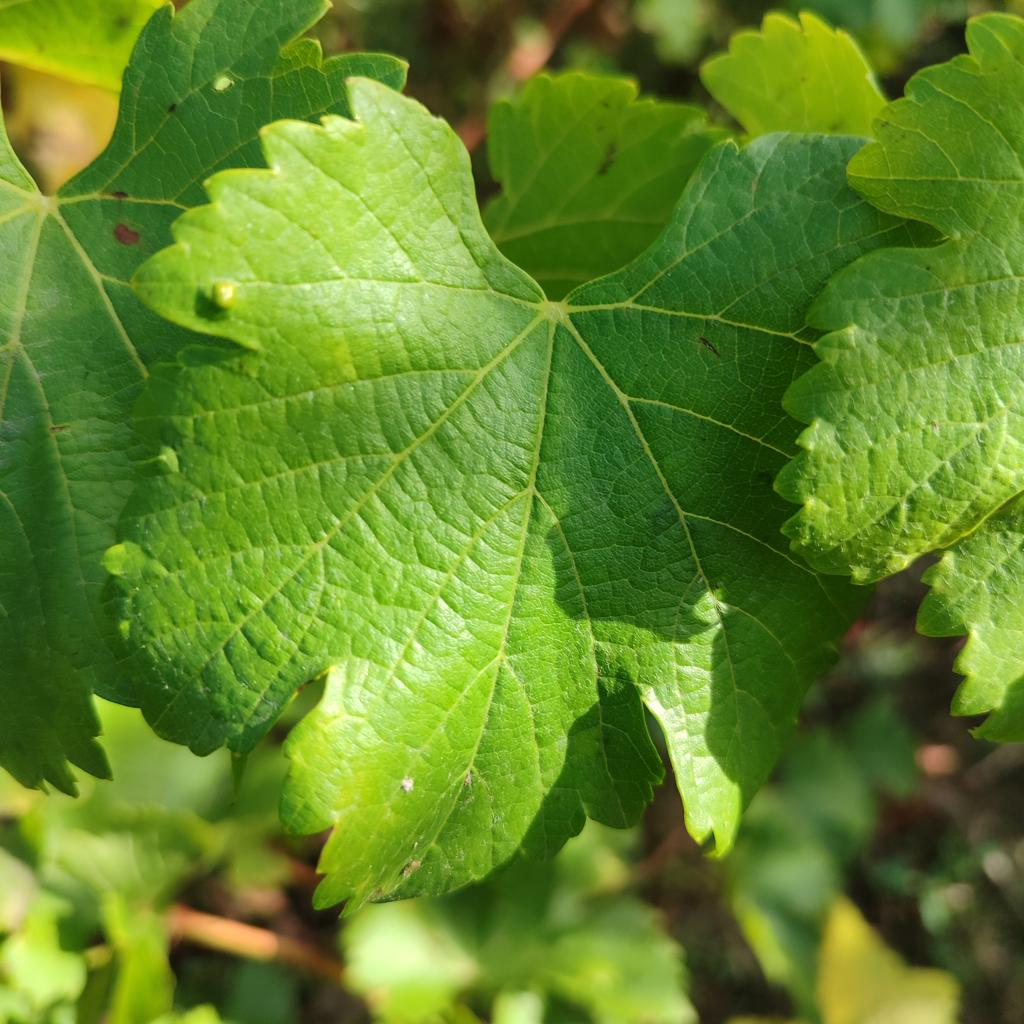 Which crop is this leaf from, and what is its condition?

grapevine, erineum mite
